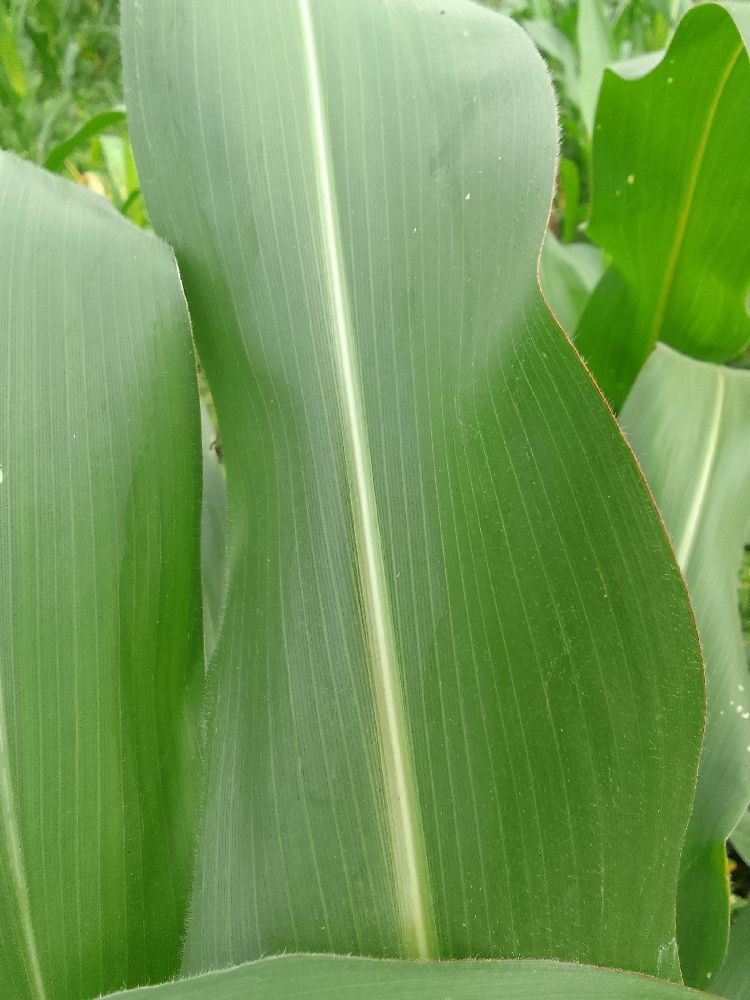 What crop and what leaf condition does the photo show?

maize, healthy
